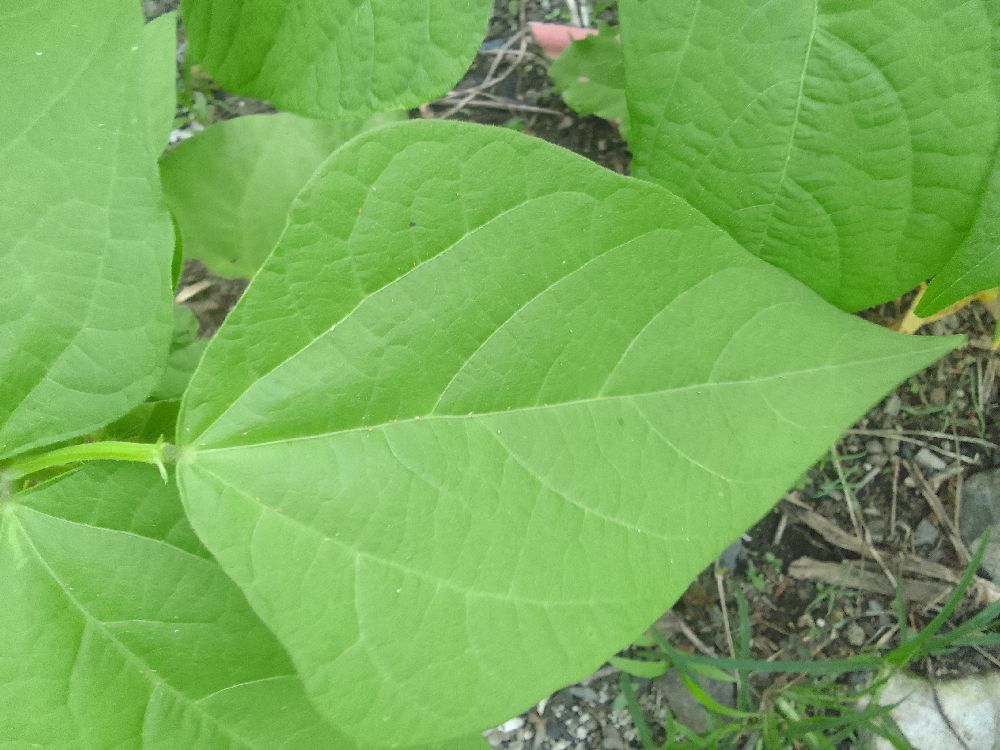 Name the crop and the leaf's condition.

common bean, healthy
